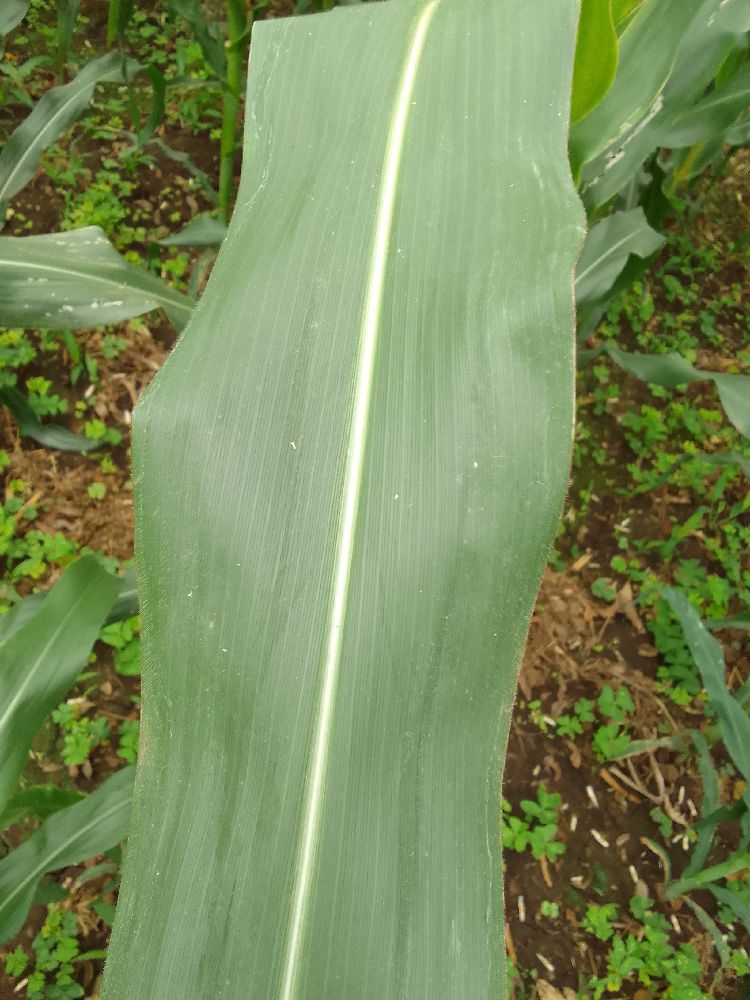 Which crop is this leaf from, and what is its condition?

maize, healthy
